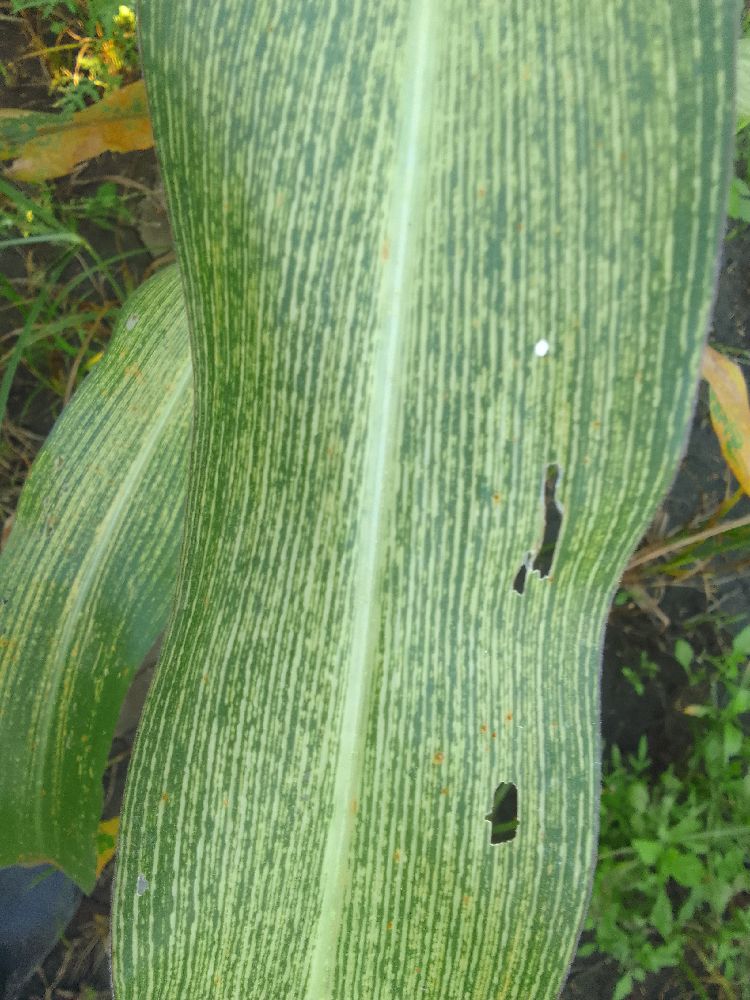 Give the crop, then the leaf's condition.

maize, maize streak virus
